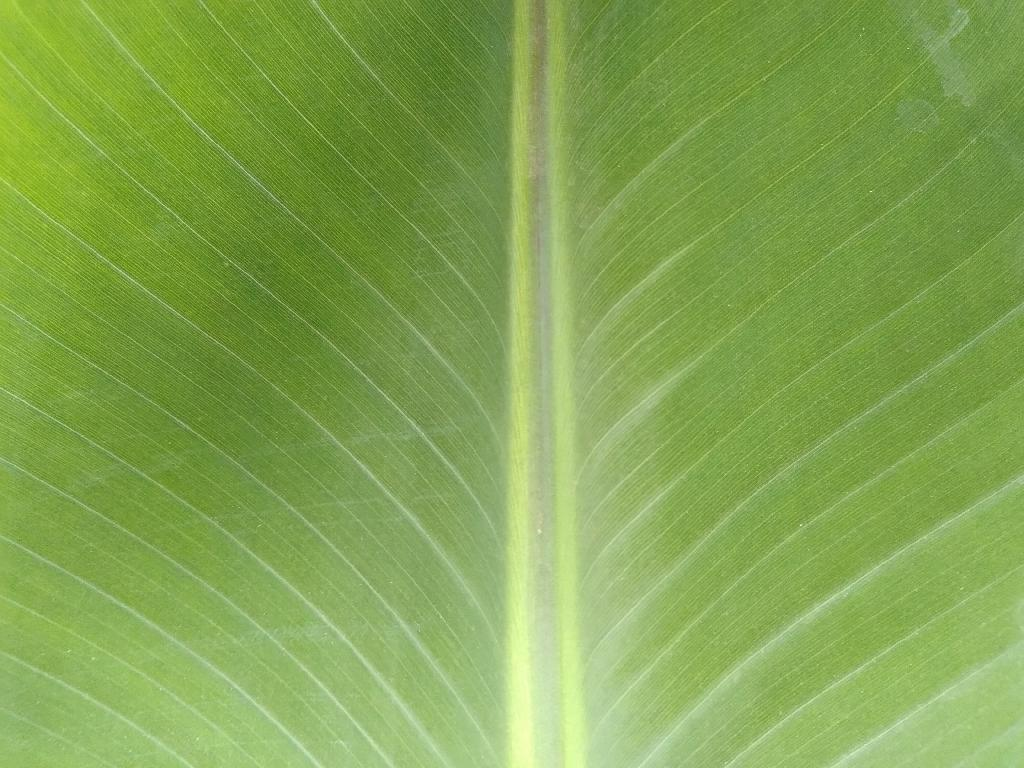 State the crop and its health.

banana, healthy
